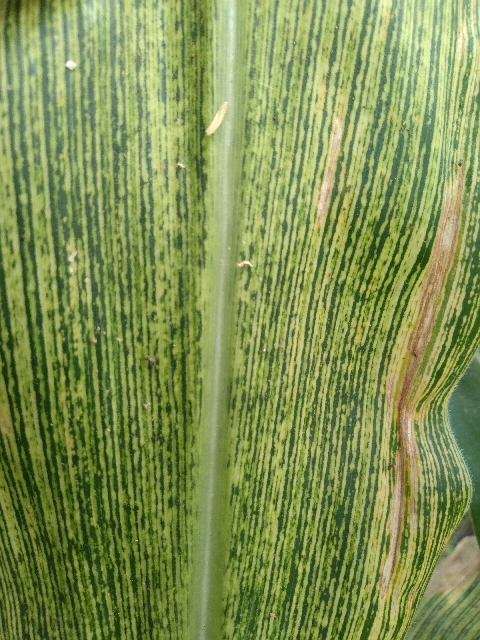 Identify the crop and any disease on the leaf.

maize, maize streak virus
